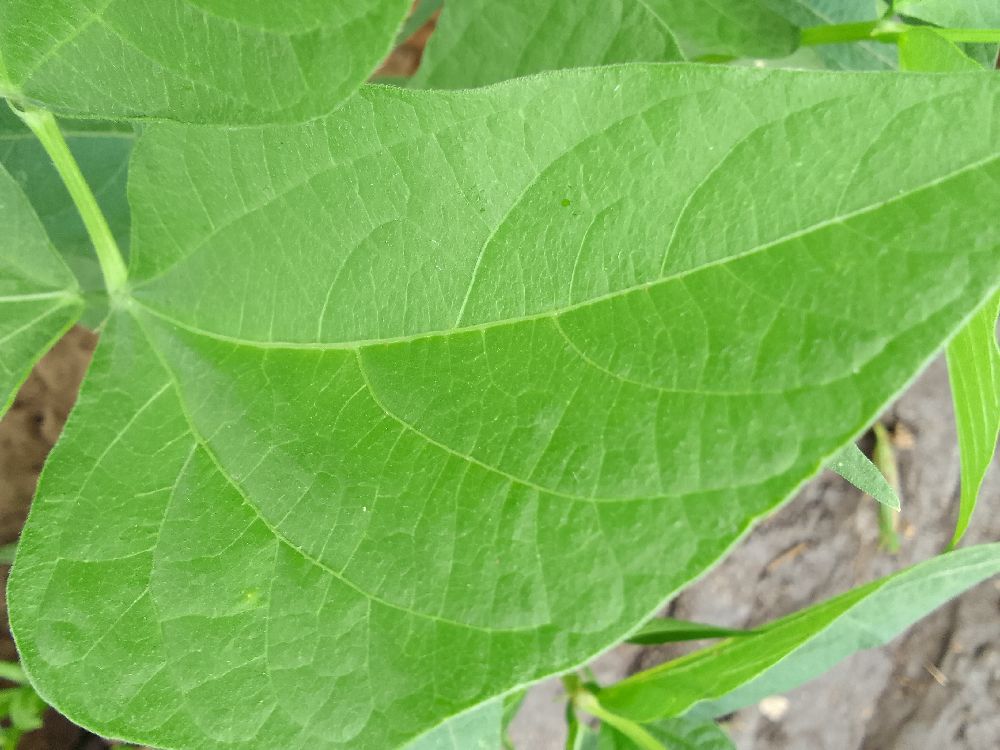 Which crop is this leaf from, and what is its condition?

common bean, healthy
